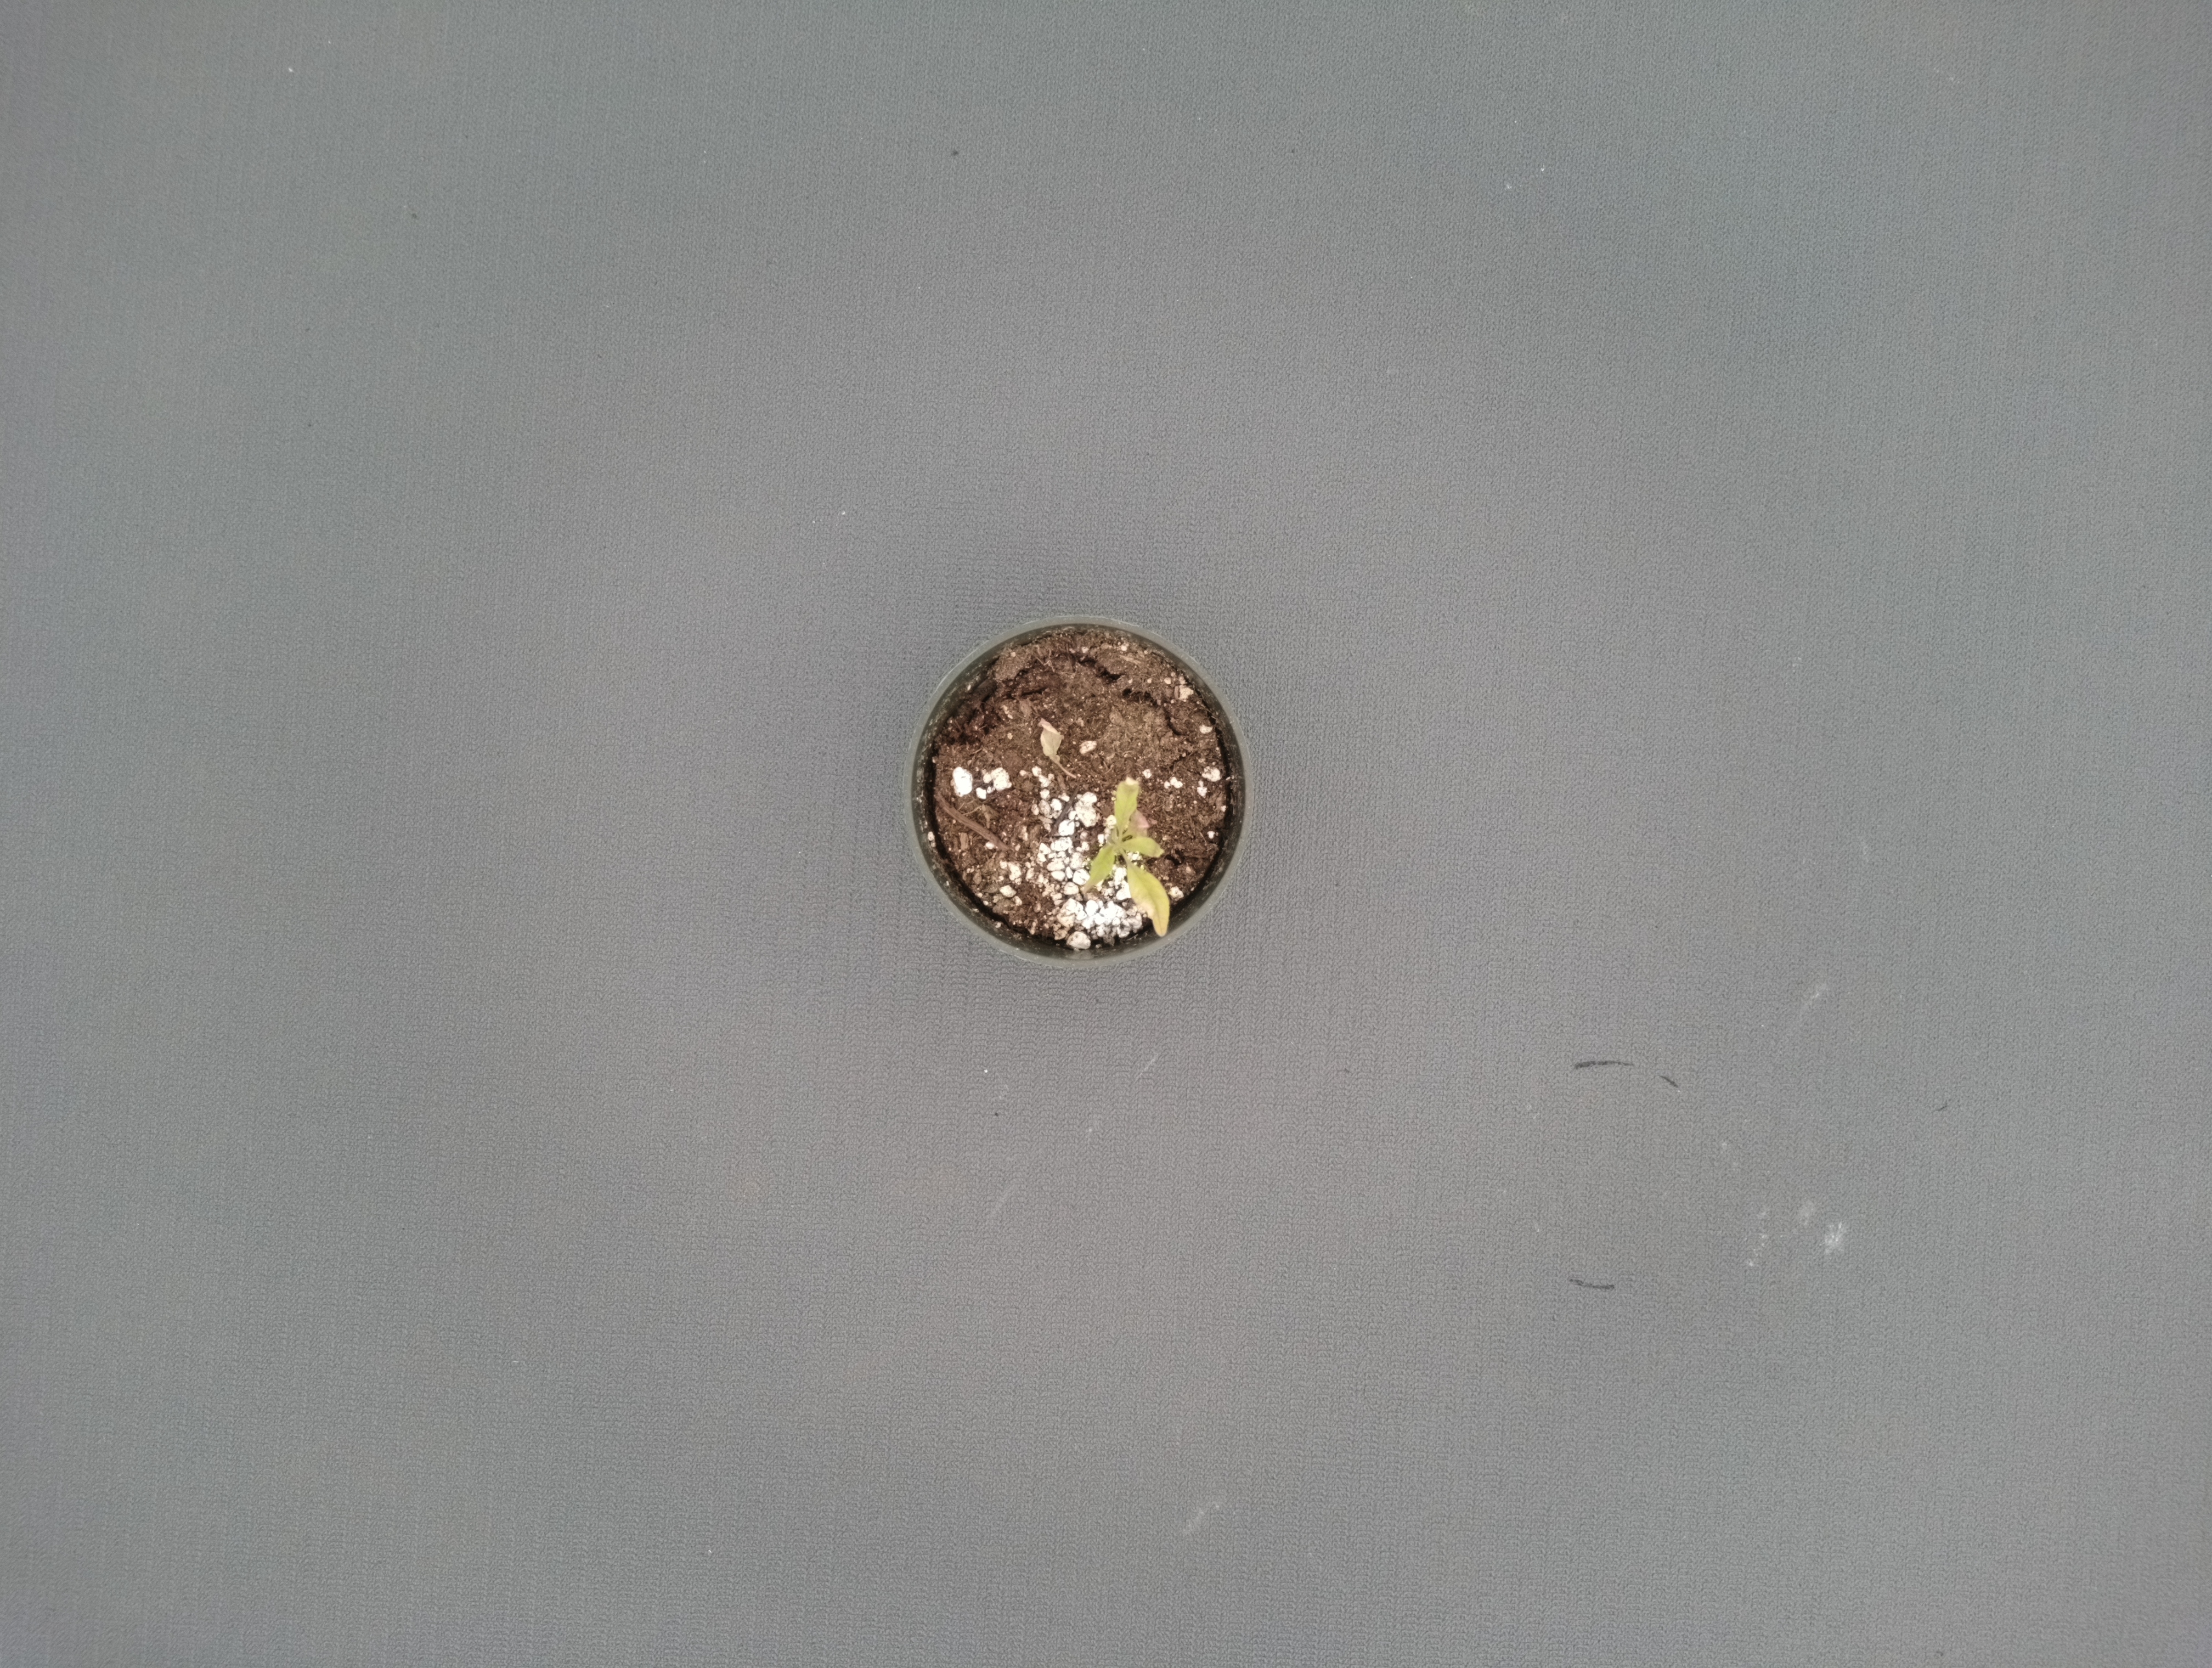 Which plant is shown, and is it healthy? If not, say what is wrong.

waterhemp, chlorosis only
